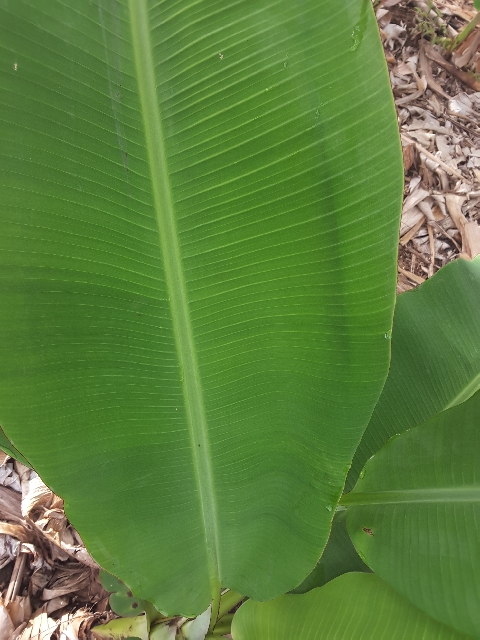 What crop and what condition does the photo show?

banana, healthy
